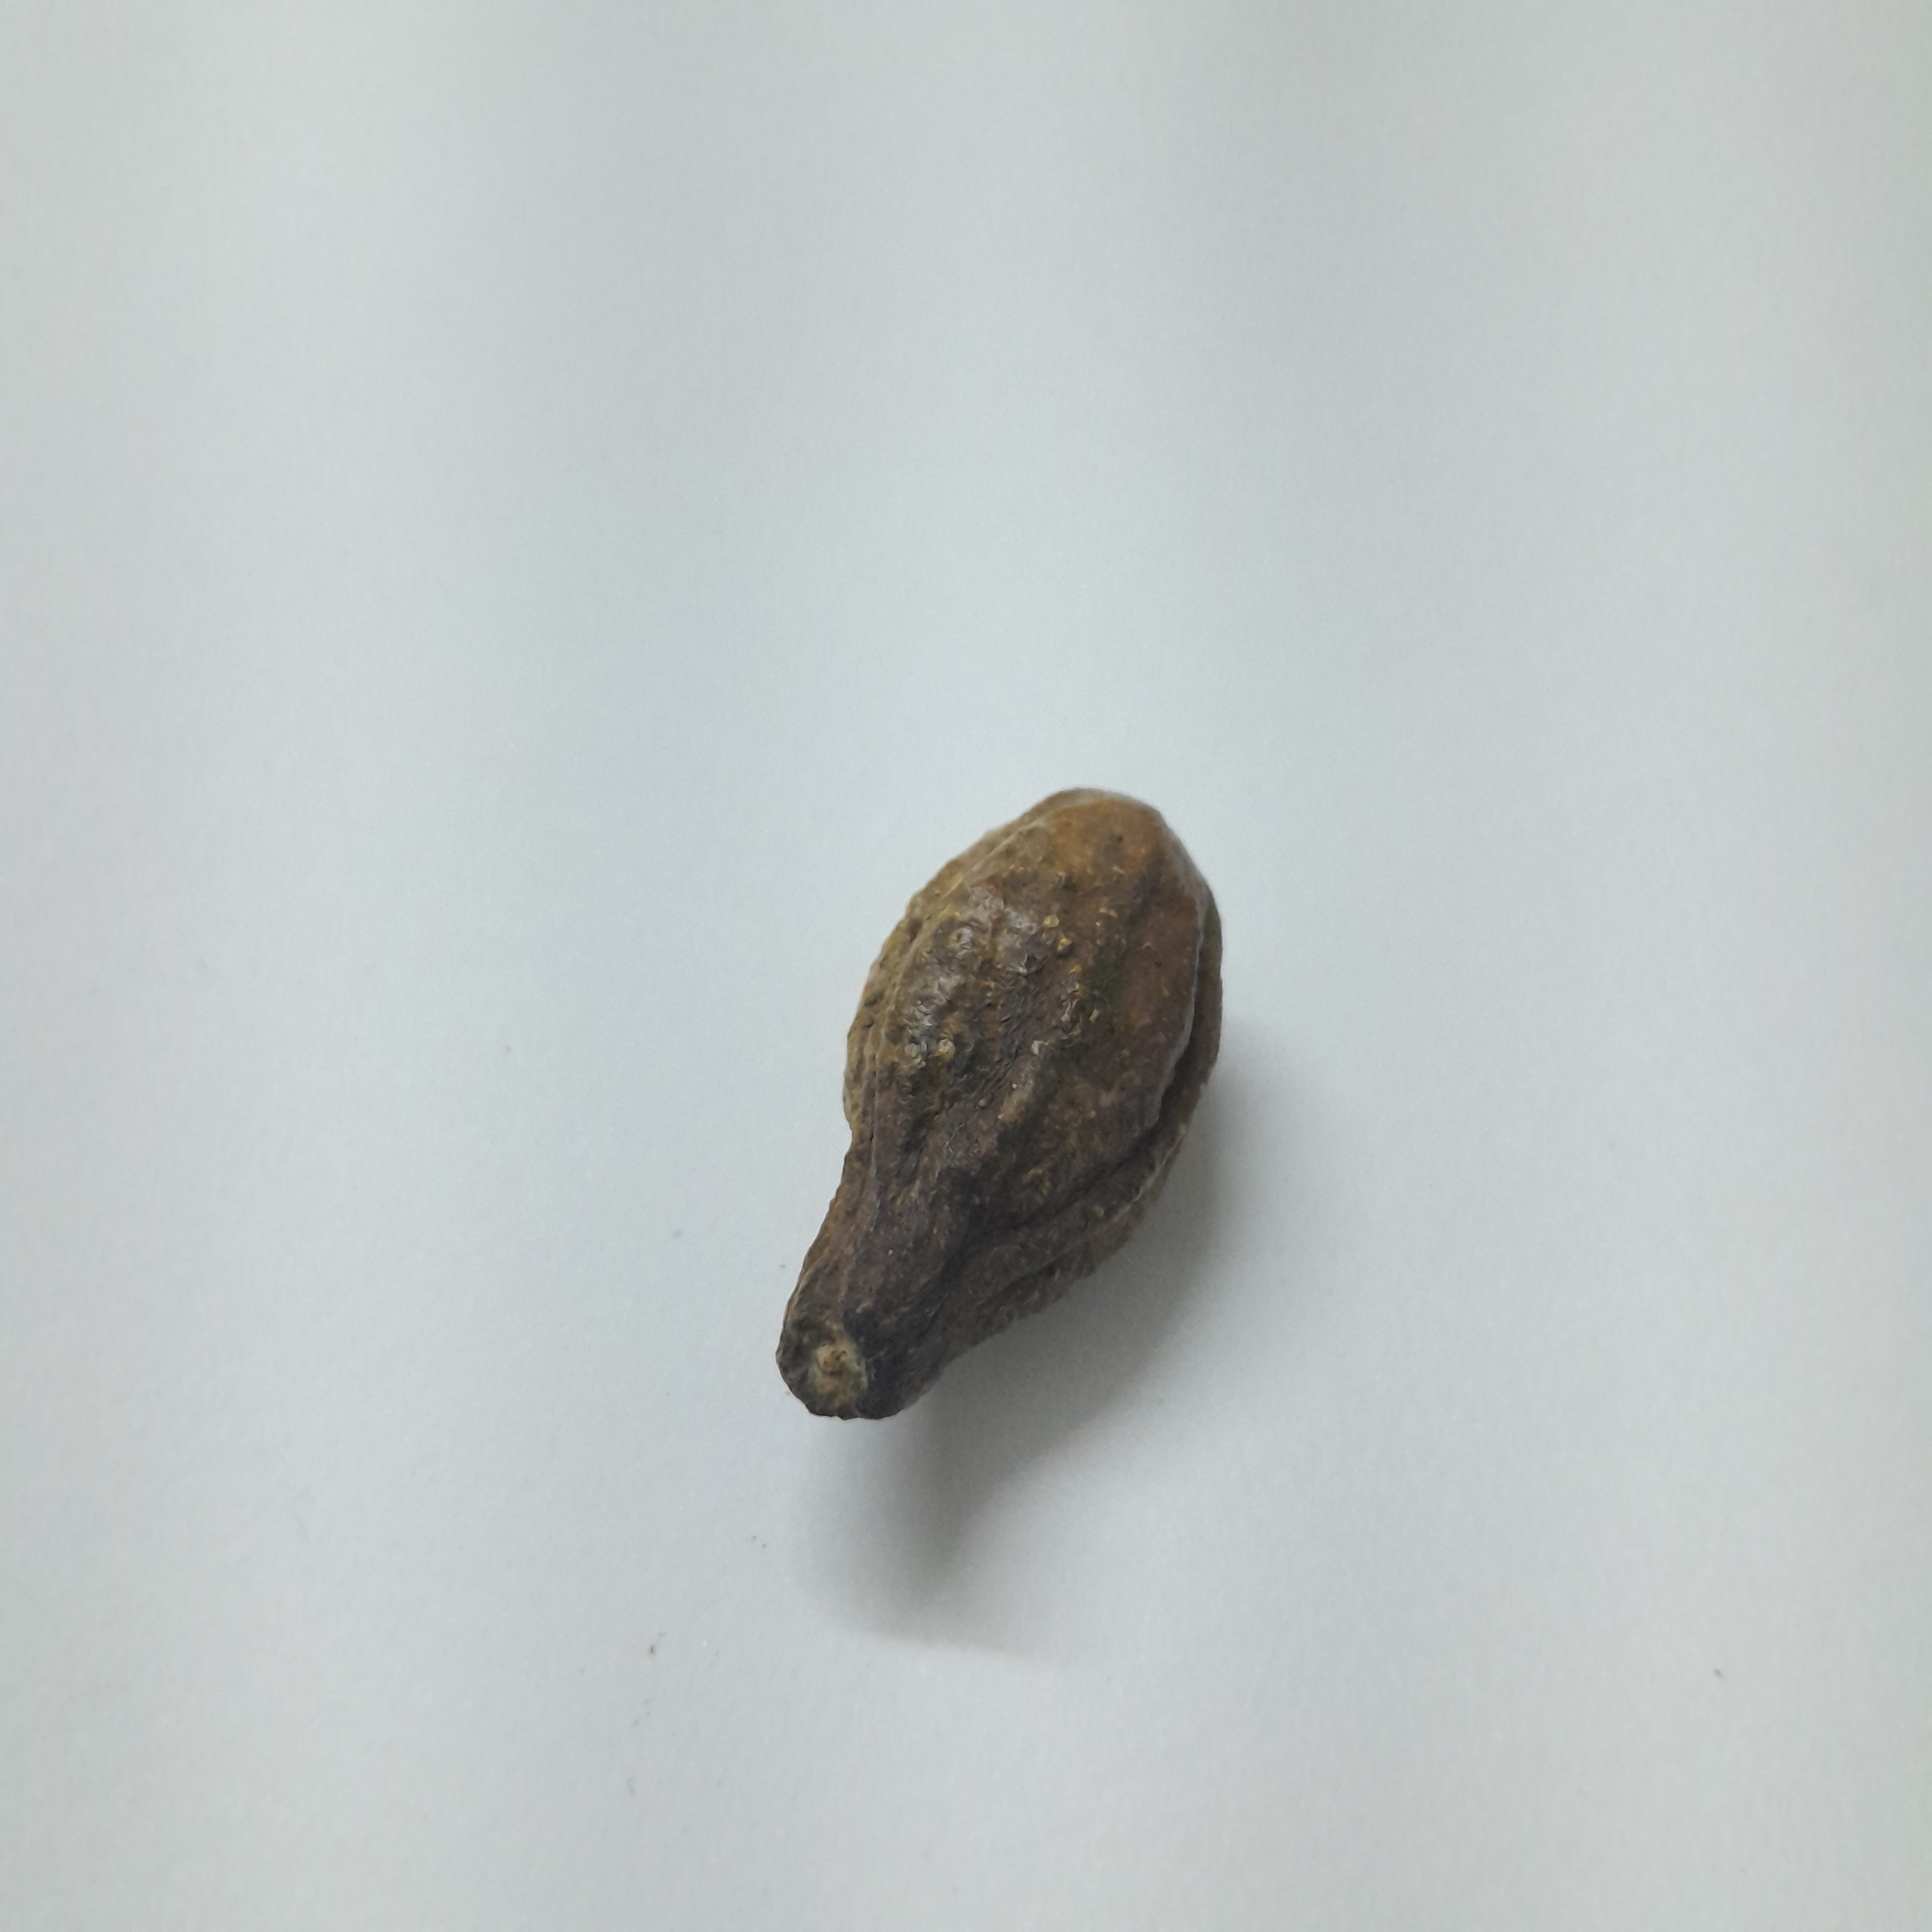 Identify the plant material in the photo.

hirdaa
